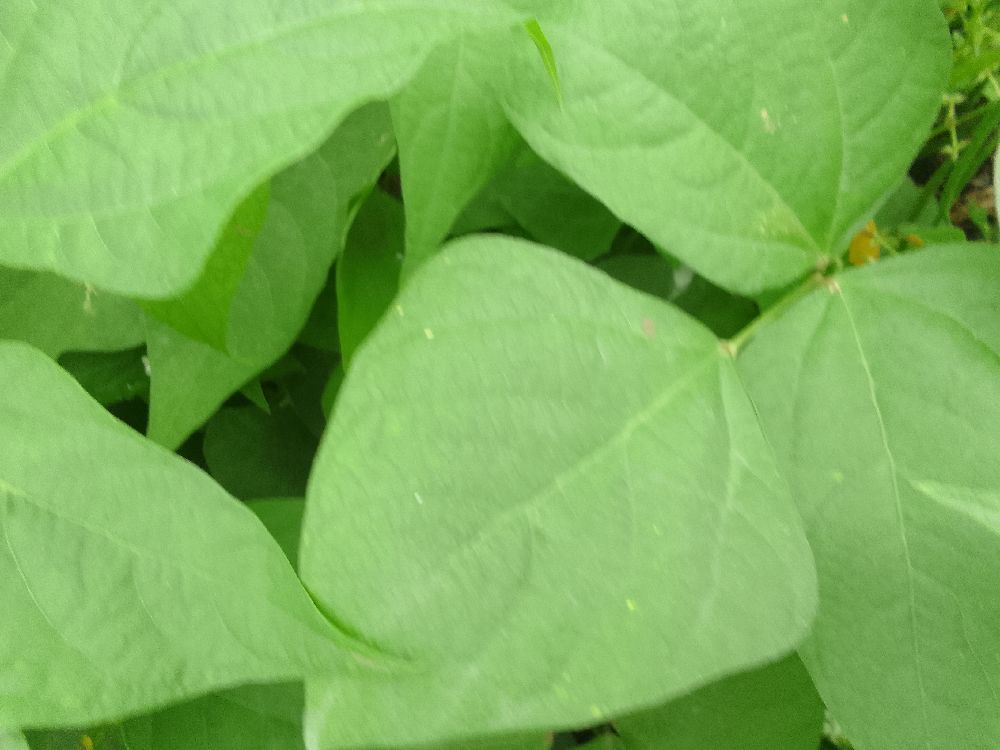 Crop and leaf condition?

common bean, healthy
